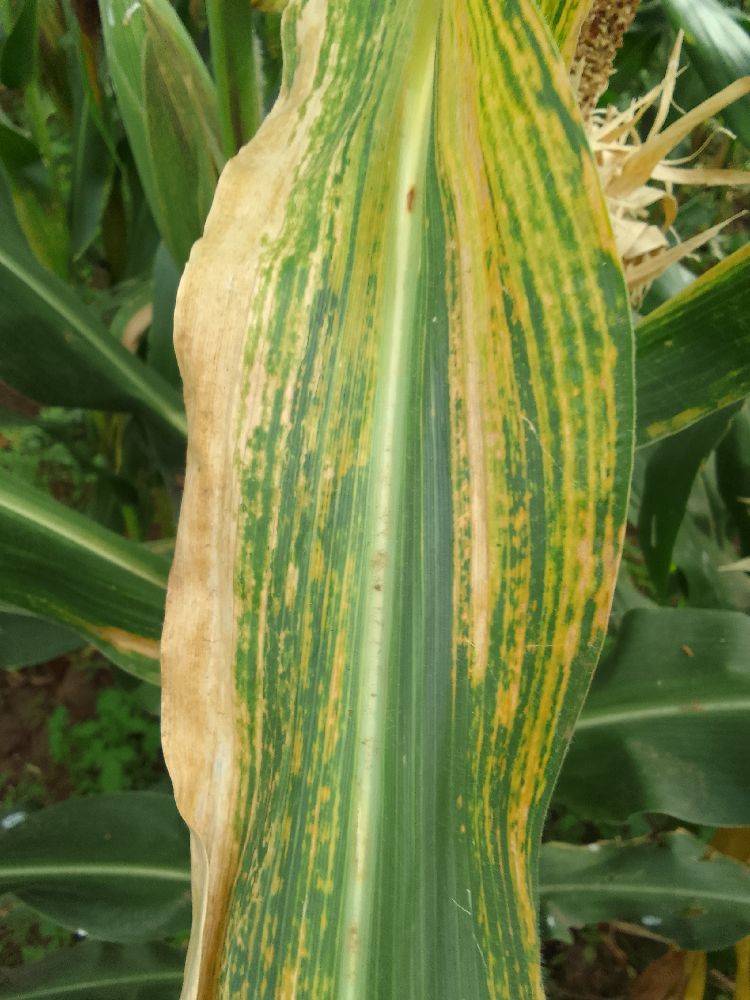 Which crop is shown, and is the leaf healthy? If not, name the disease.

maize, maize lethal necrosis
